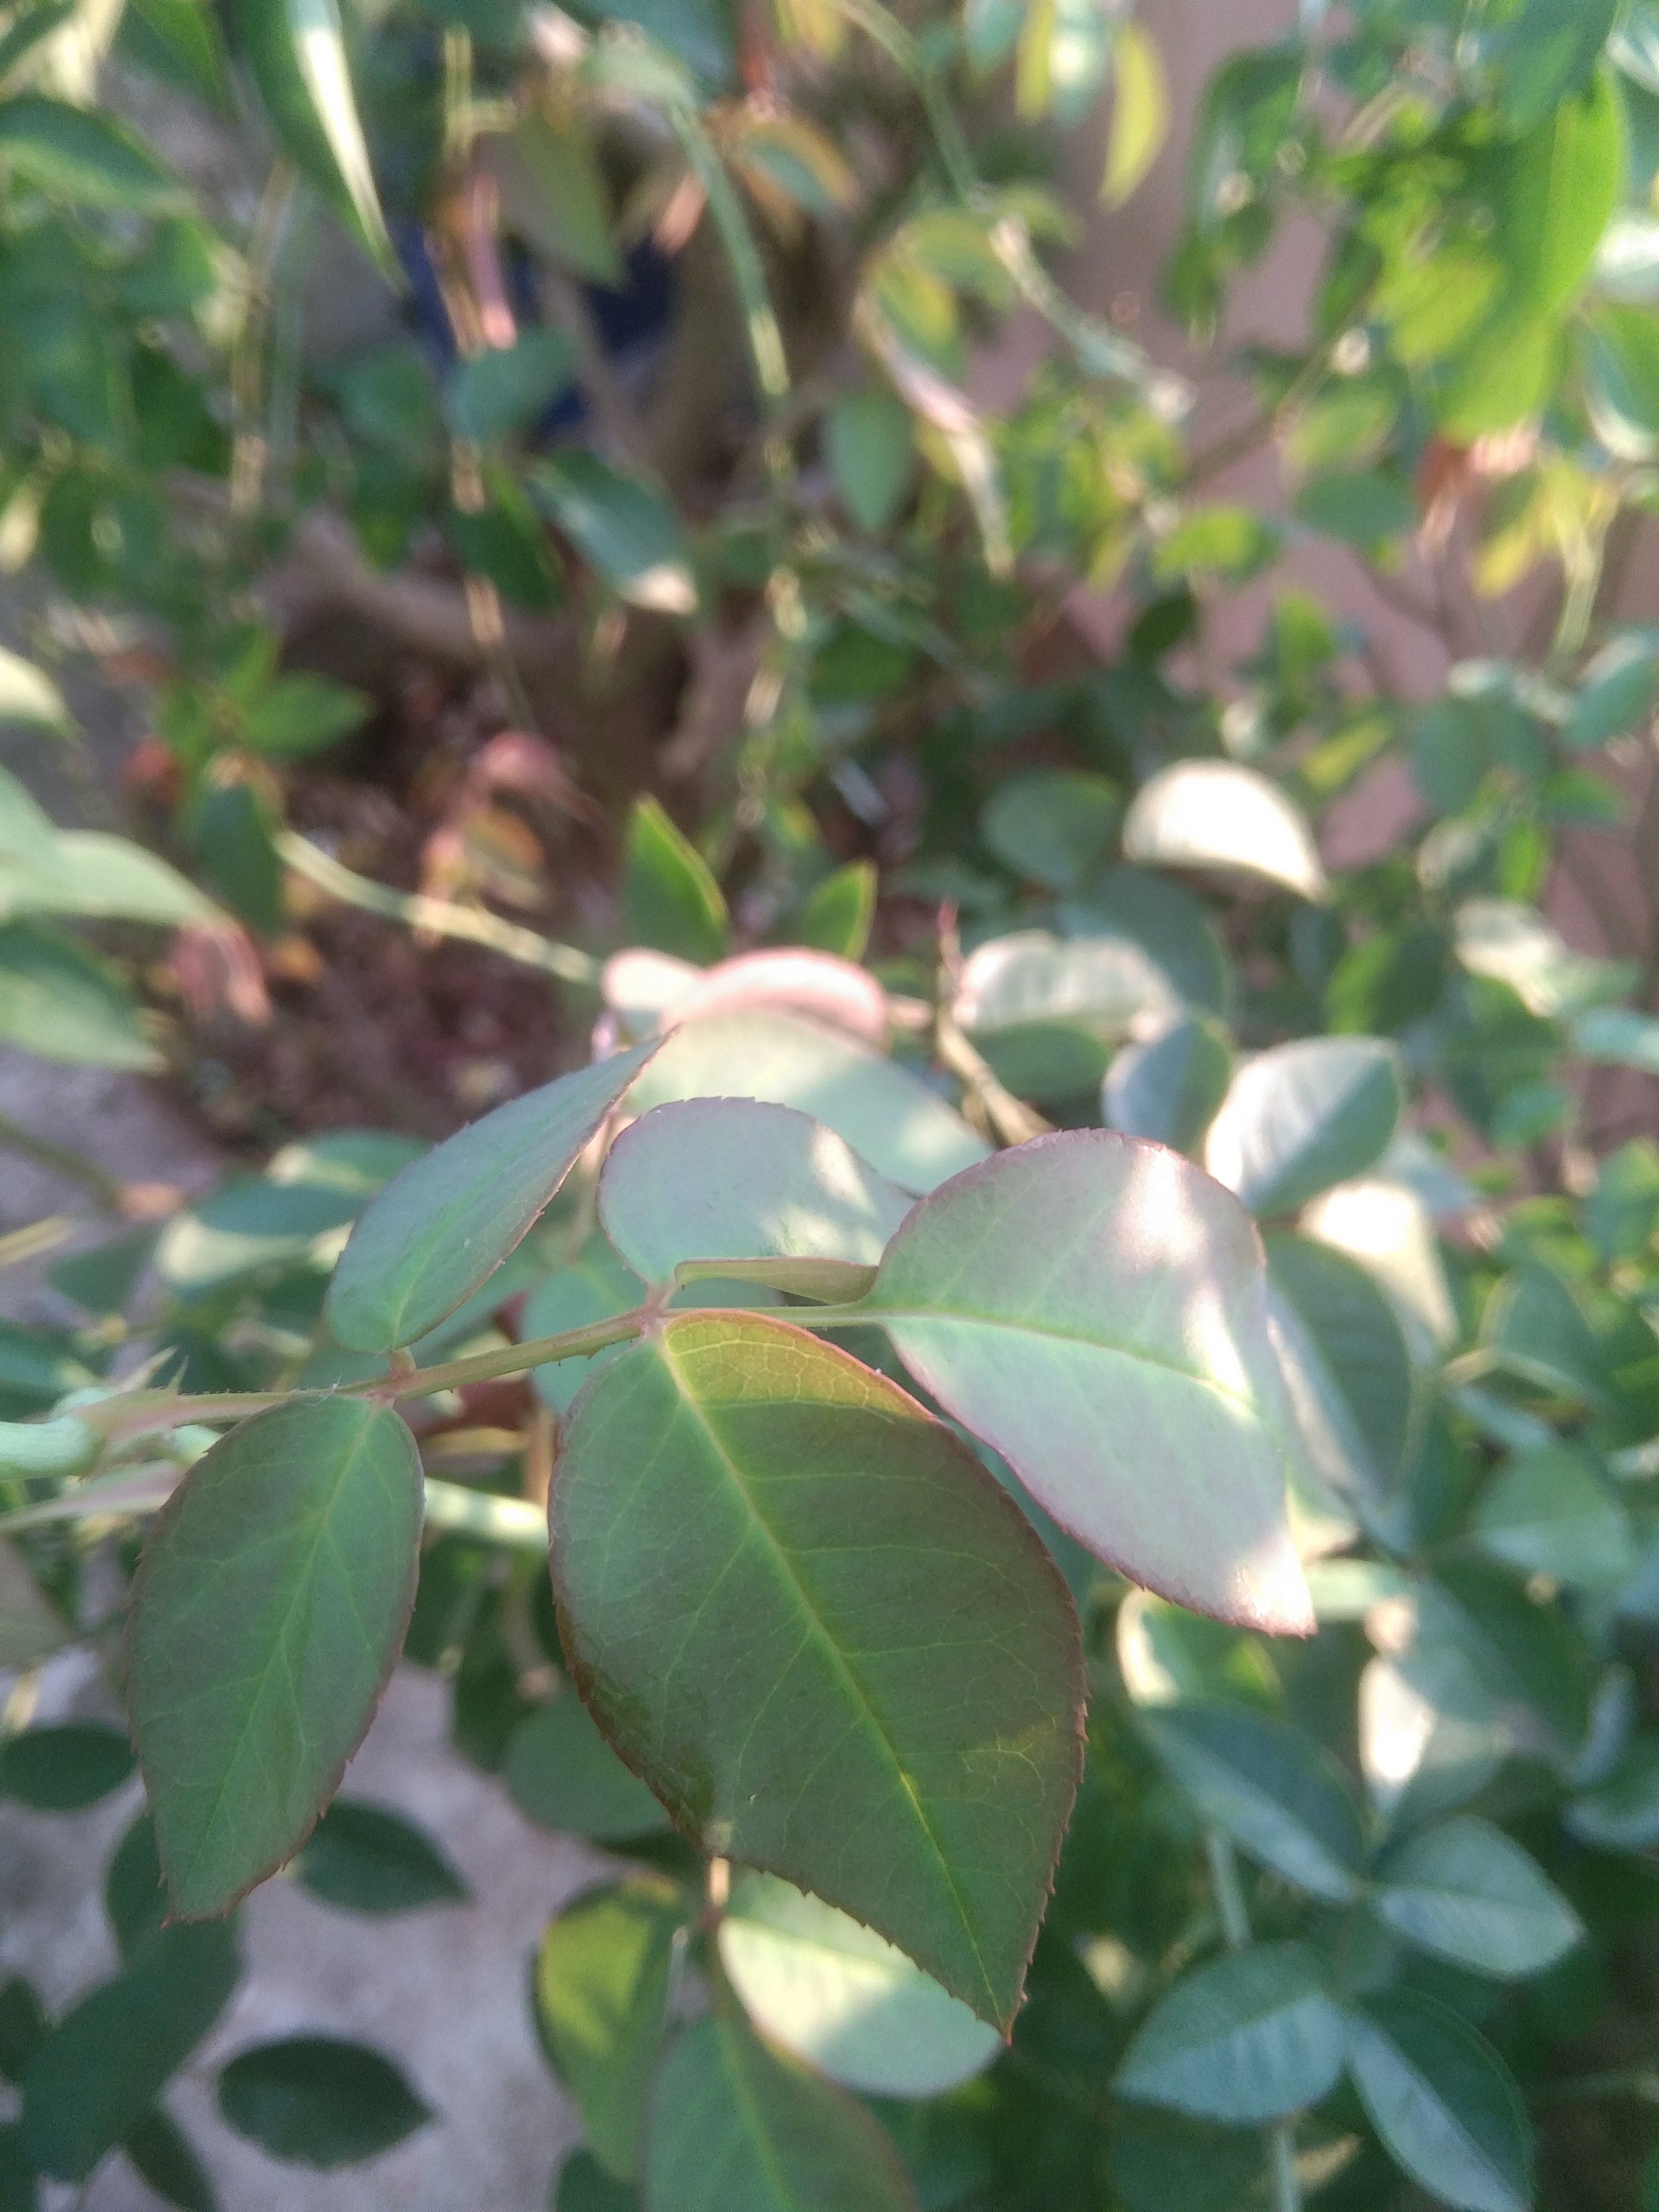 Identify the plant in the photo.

rose
